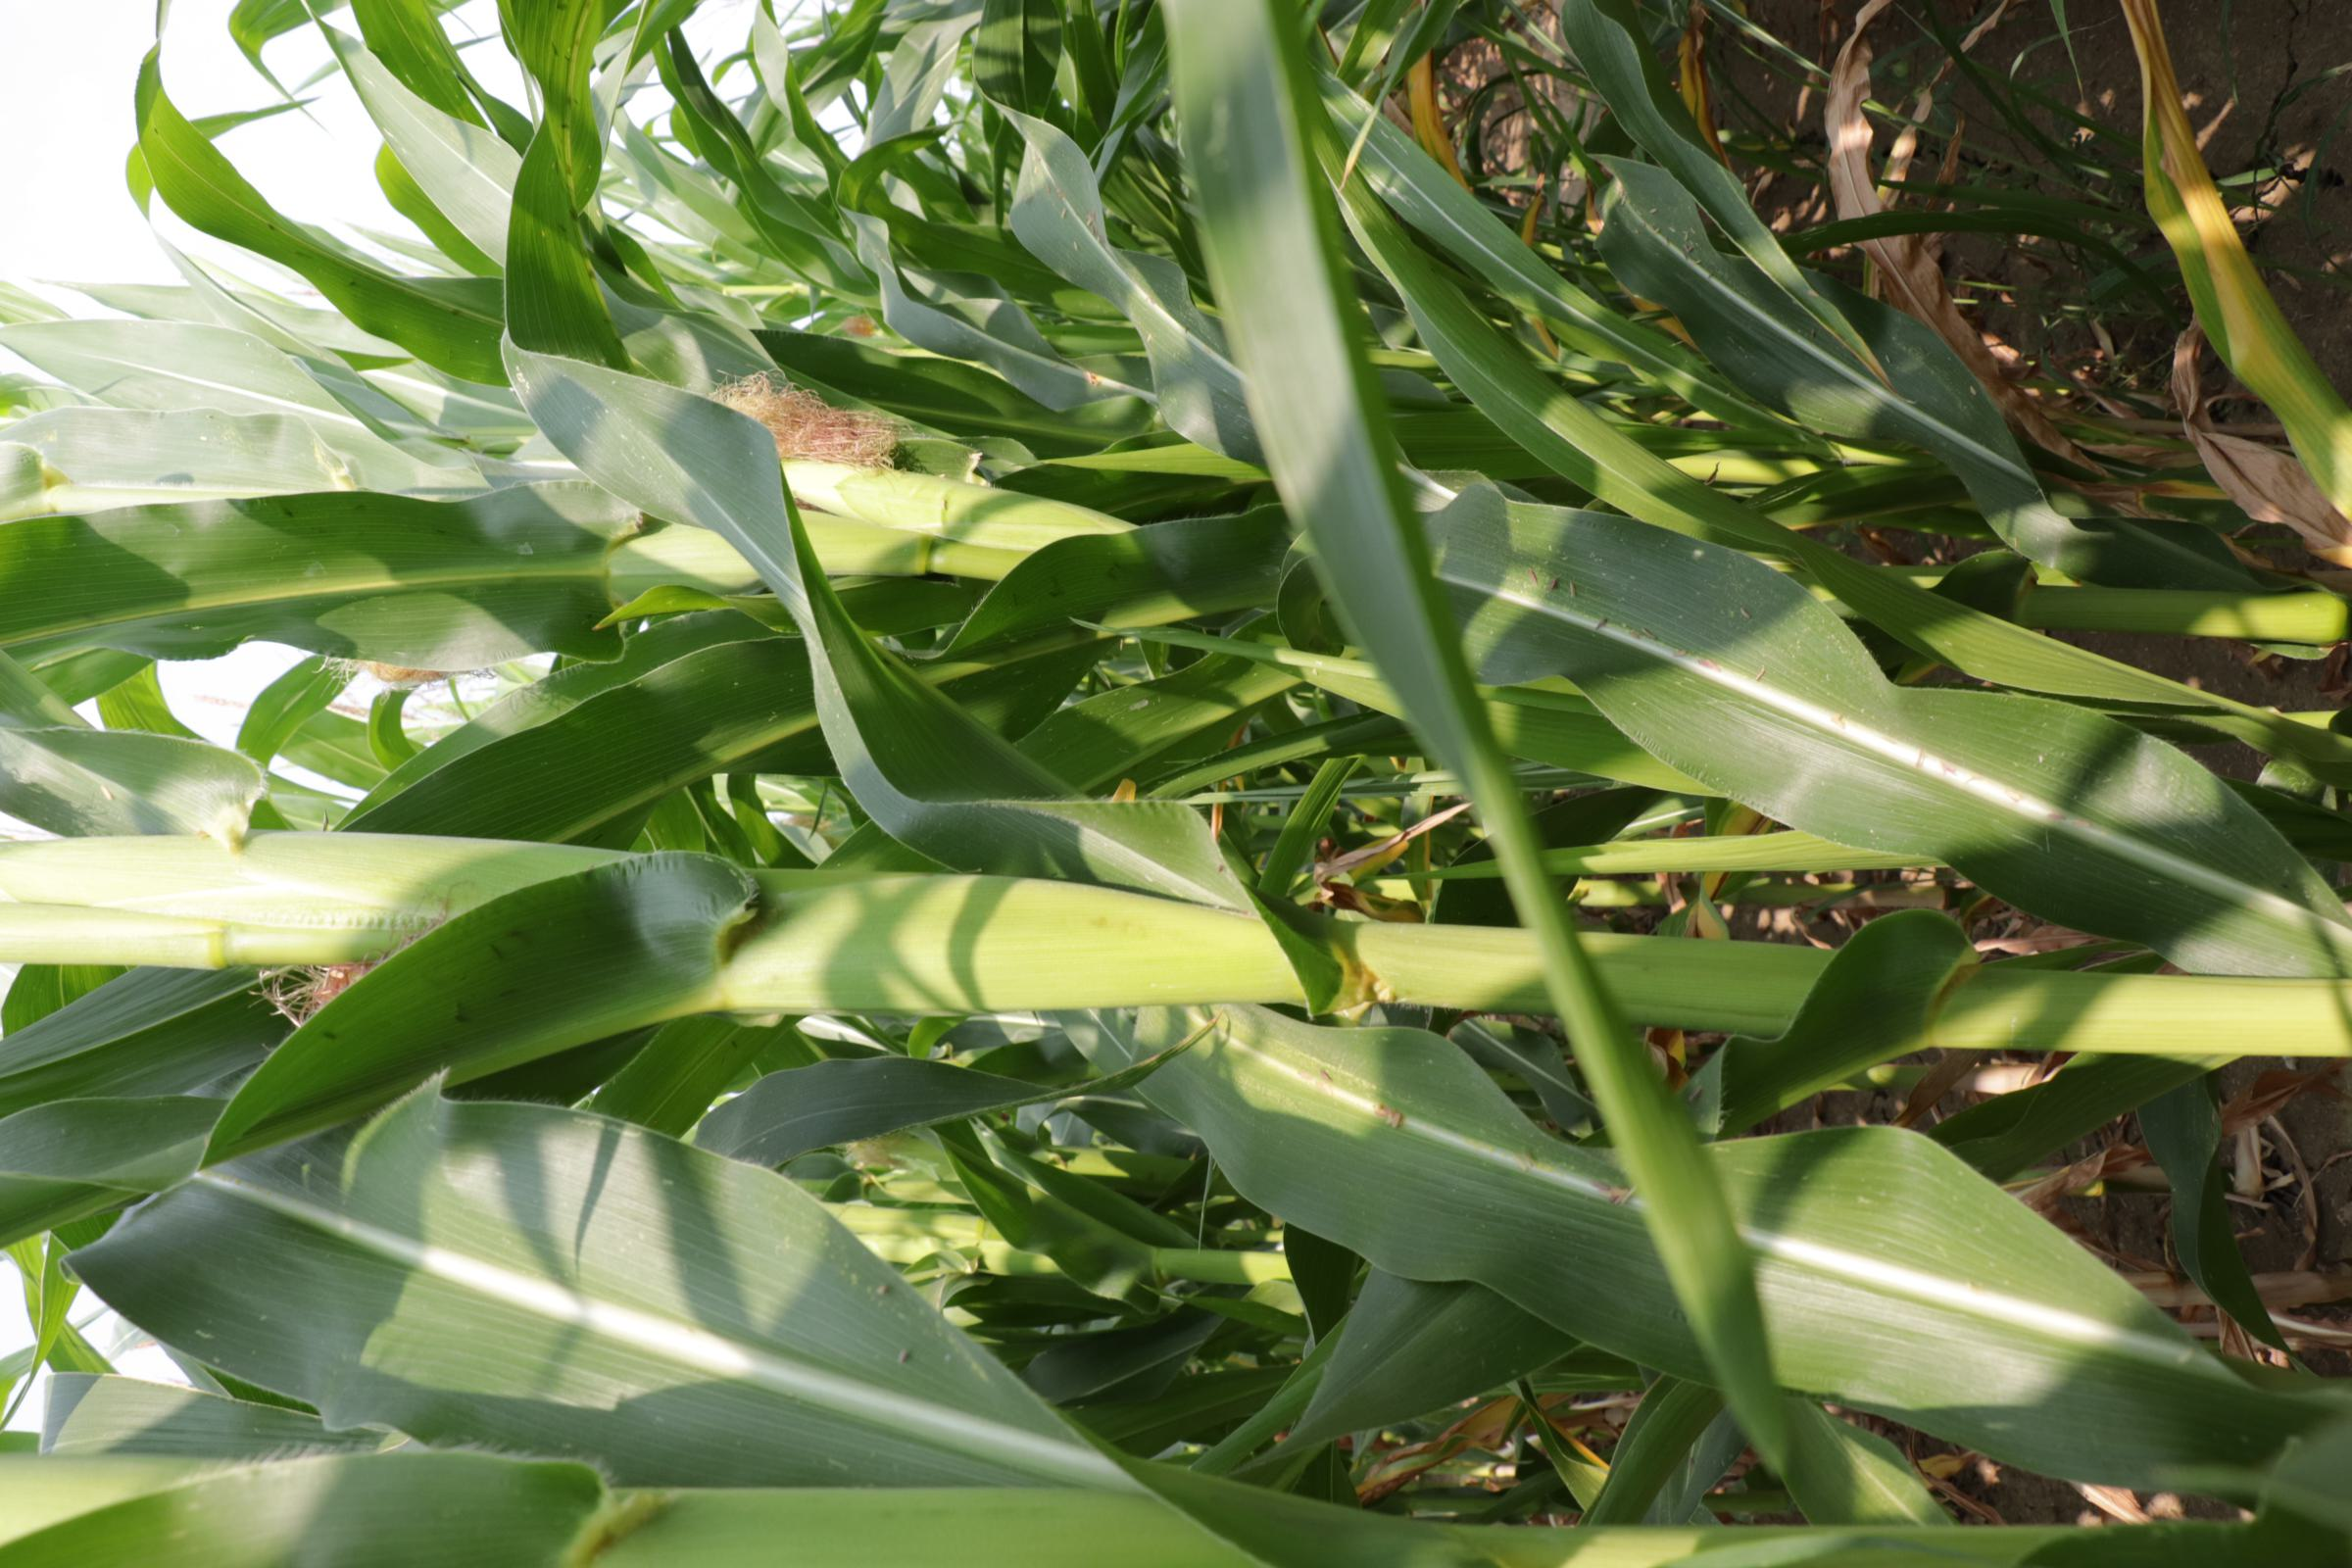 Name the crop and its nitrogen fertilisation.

maize, full nitrogen fertilisation
